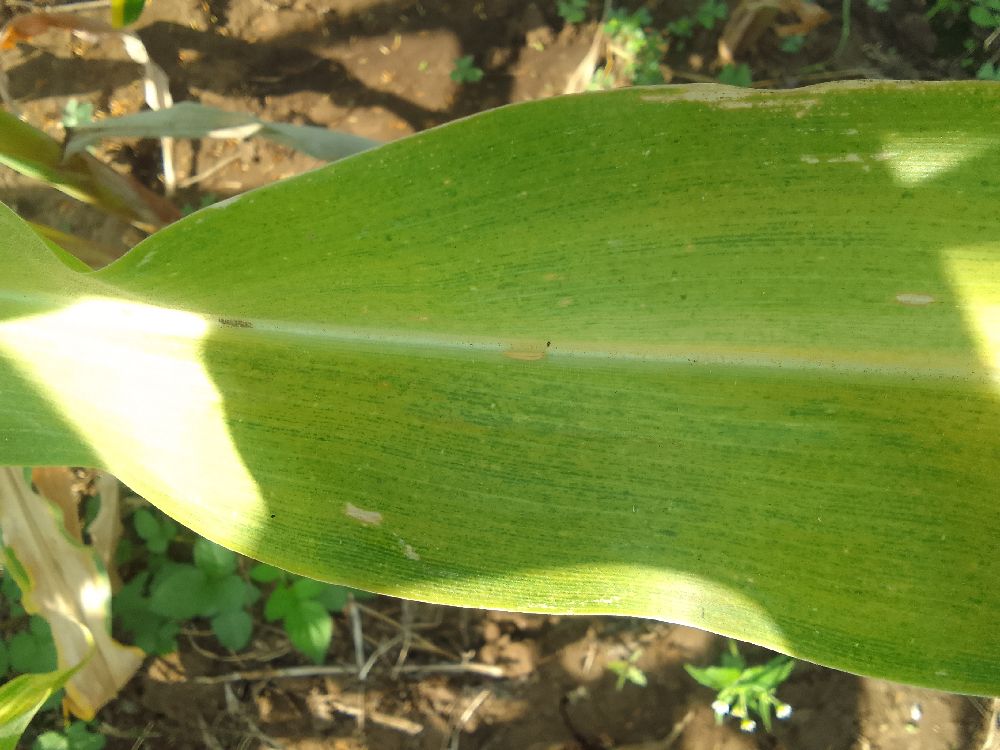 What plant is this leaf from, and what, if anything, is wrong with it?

maize, maize lethal necrosis
